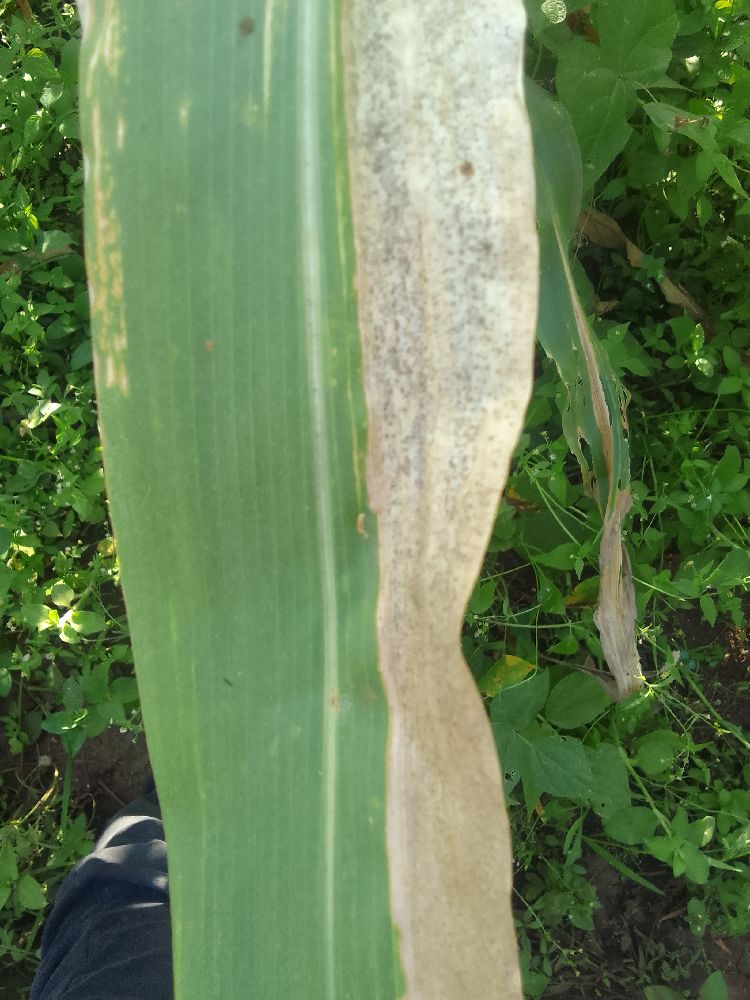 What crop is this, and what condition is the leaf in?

maize, maize lethal necrosis
